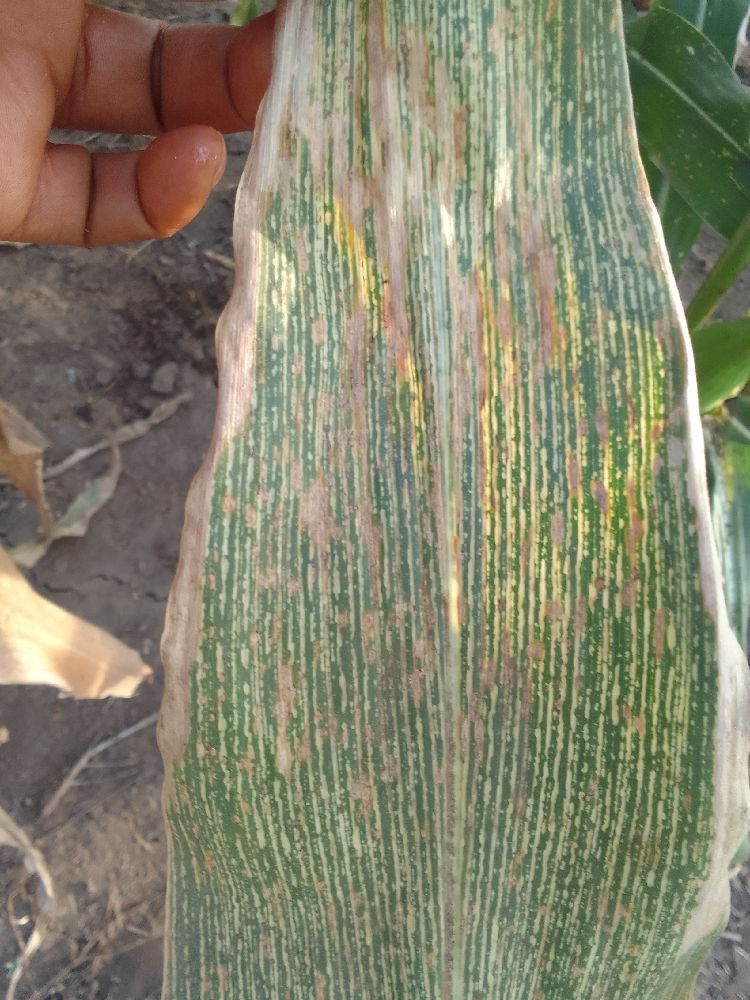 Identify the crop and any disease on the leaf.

maize, maize streak virus
